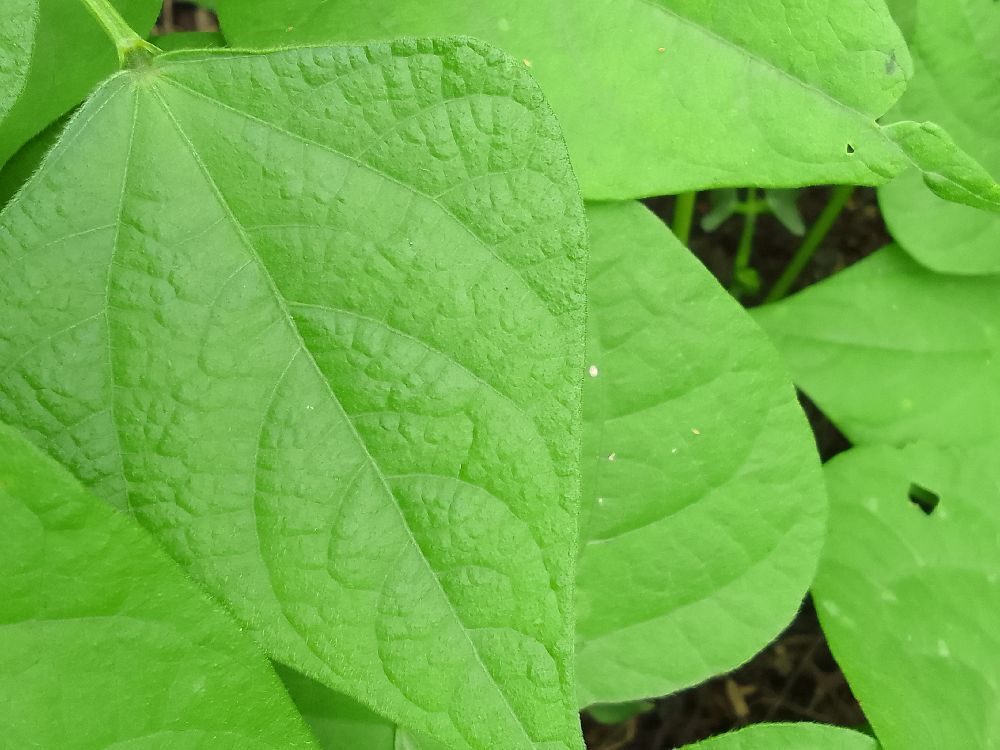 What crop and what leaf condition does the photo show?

common bean, healthy
